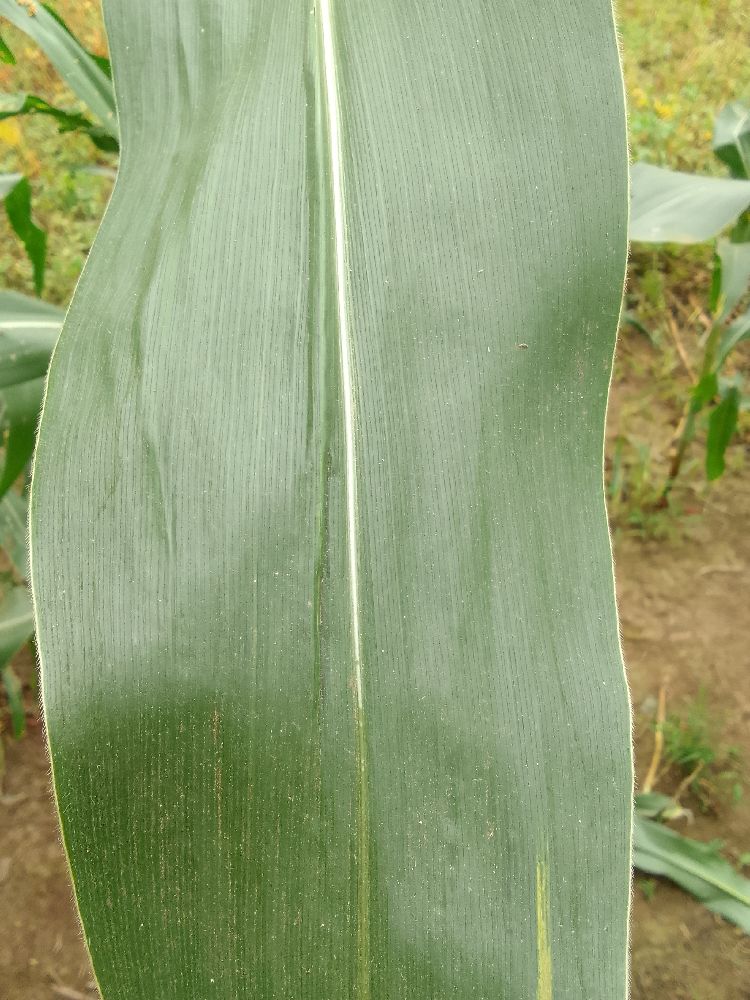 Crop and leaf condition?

maize, healthy
